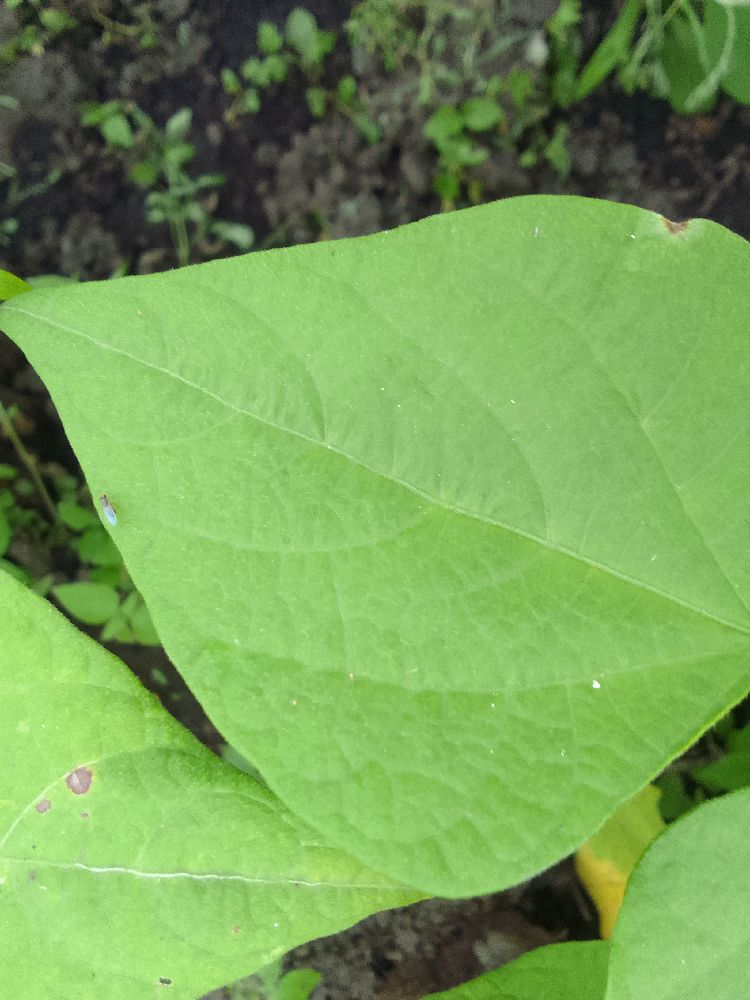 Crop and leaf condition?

common bean, healthy
